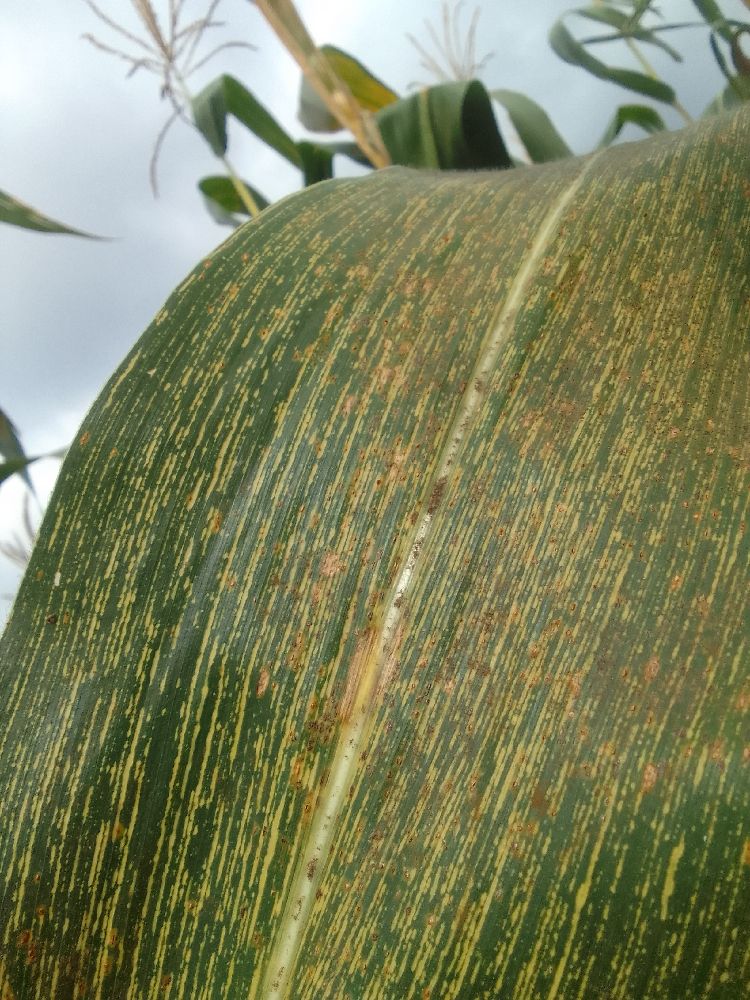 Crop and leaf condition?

maize, maize streak virus
